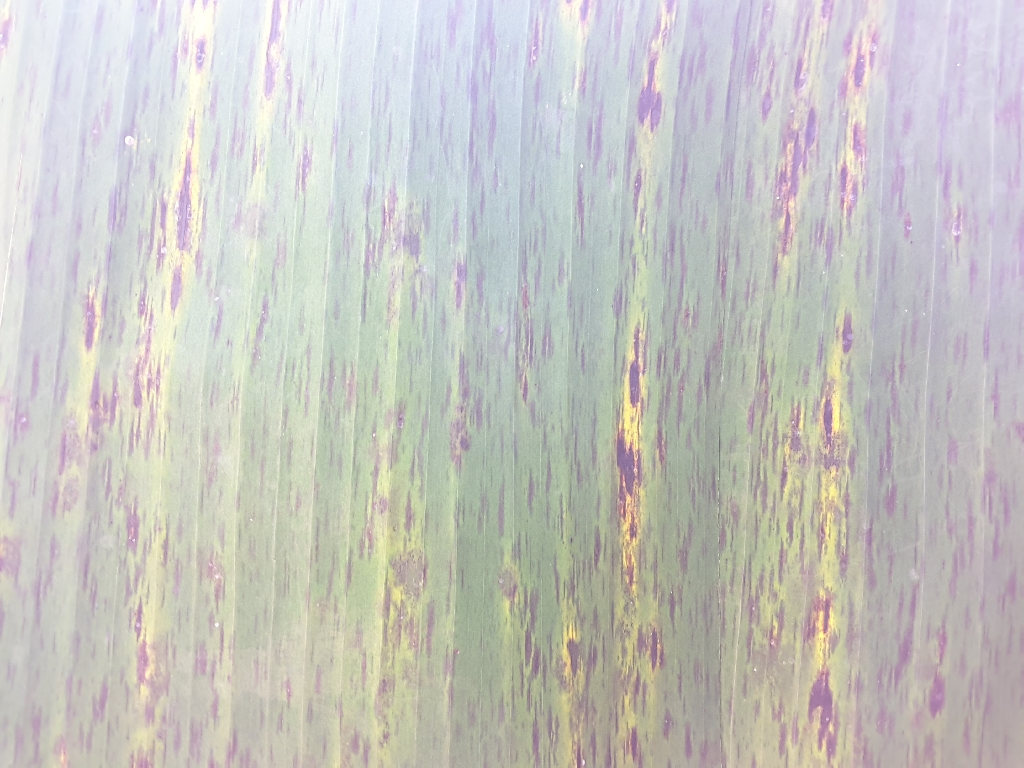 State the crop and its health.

banana, black sigatoka
